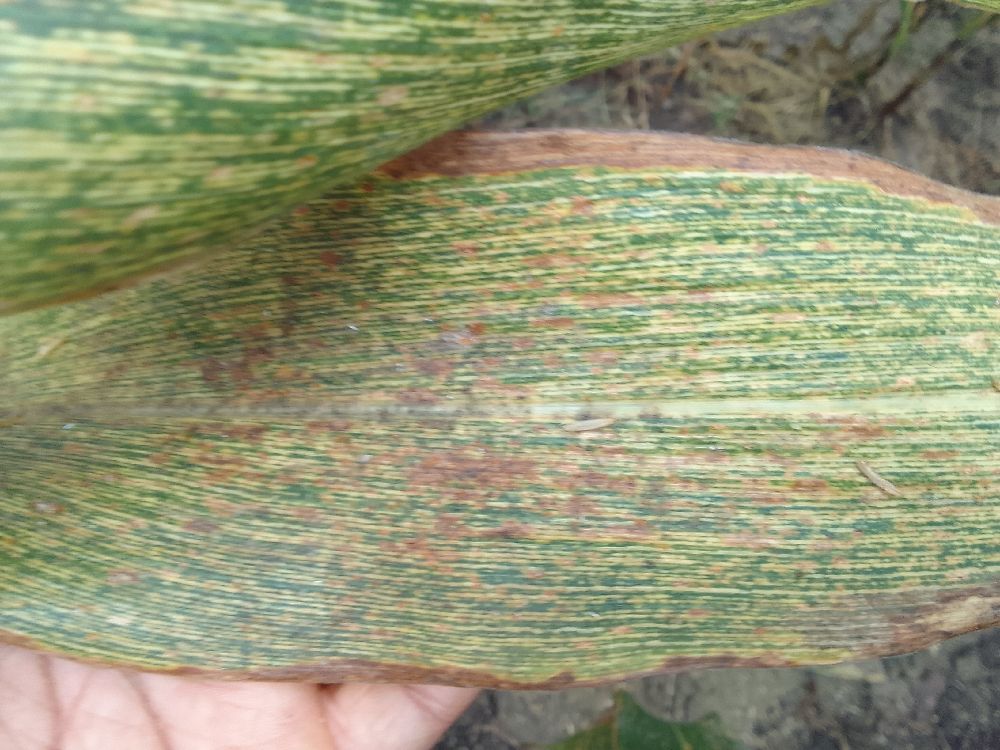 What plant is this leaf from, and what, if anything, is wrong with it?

maize, maize streak virus
